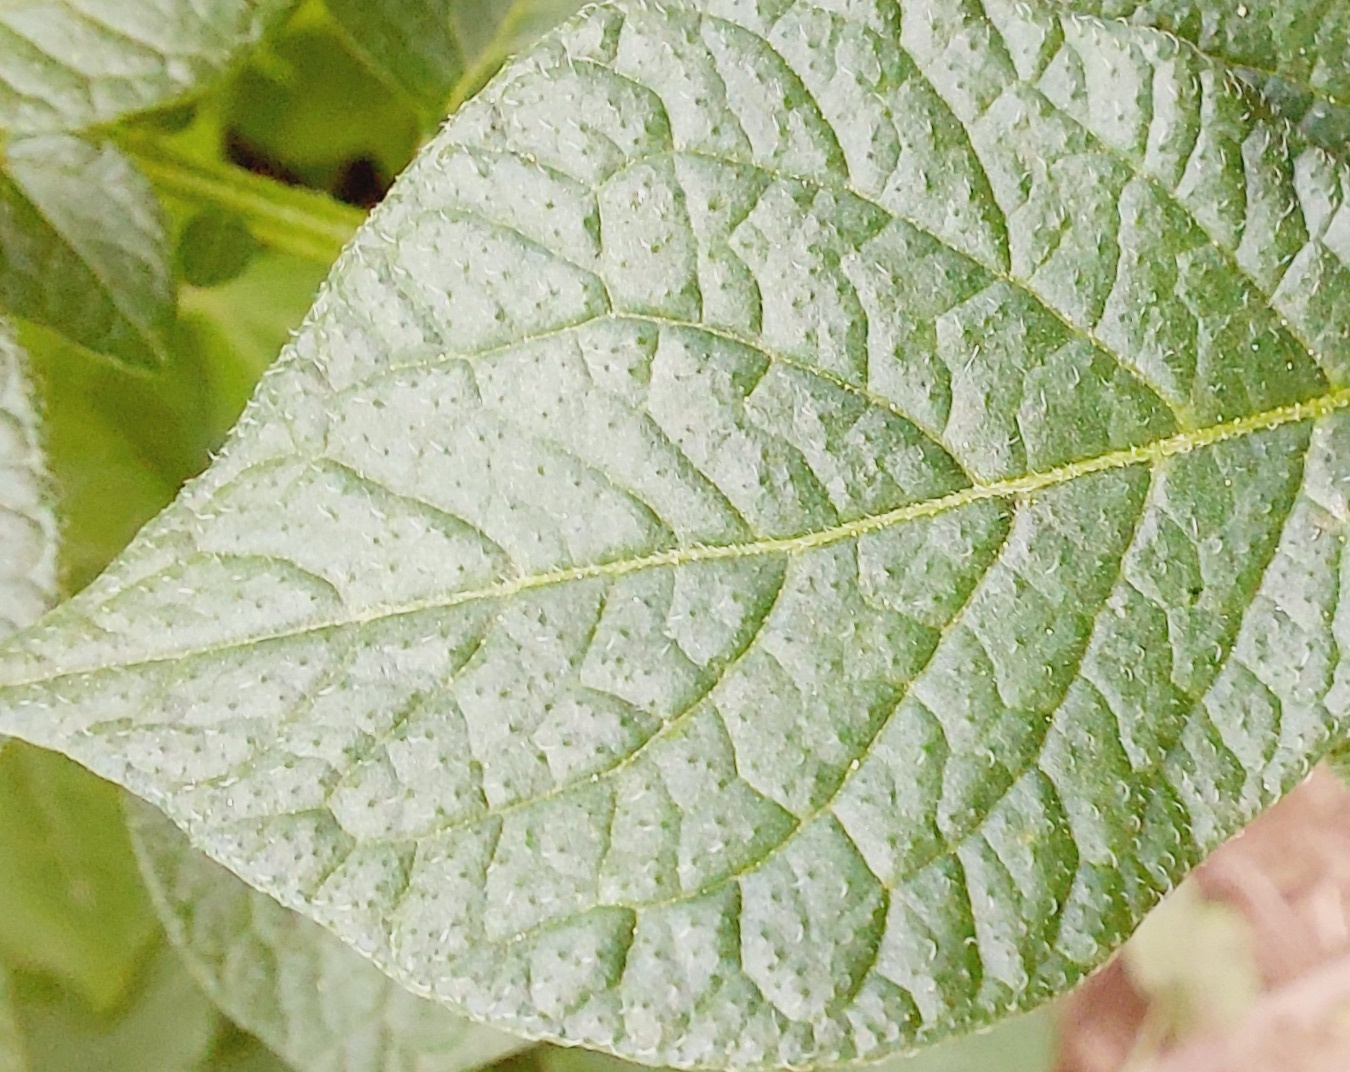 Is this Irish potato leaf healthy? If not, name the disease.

healthy
